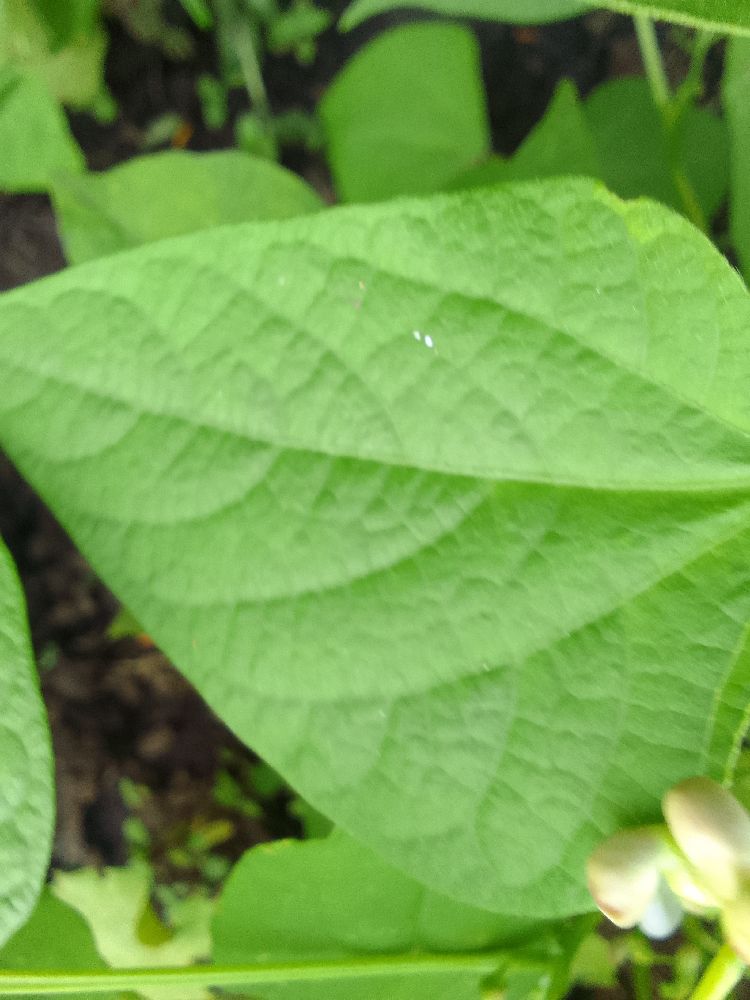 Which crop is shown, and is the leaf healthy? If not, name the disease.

common bean, healthy
